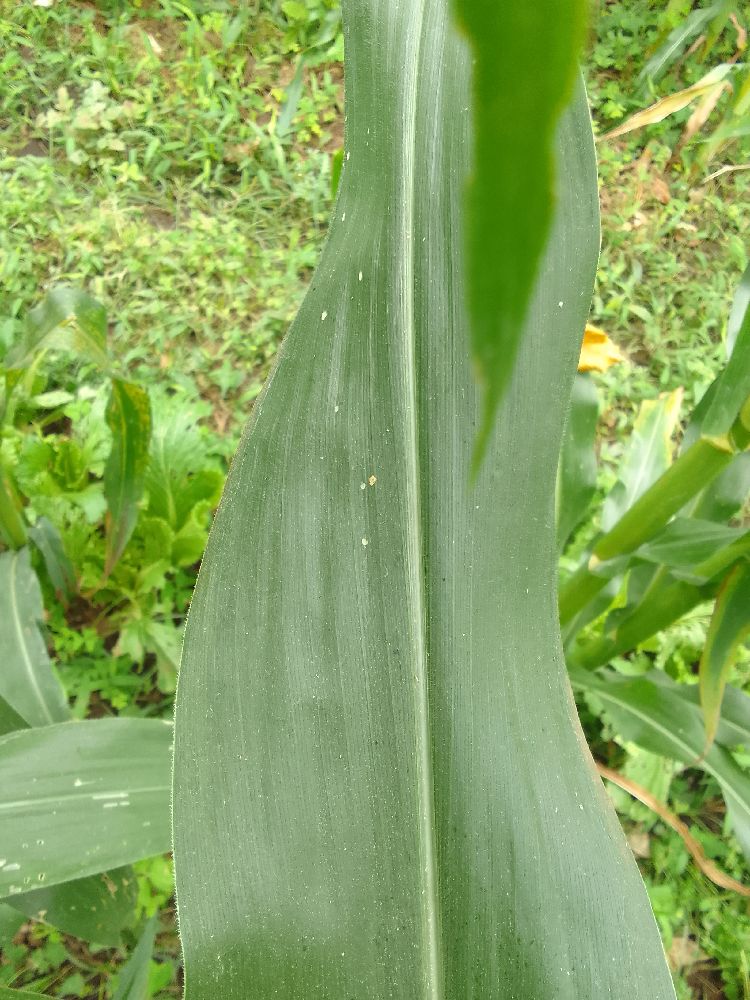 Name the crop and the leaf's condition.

maize, healthy
